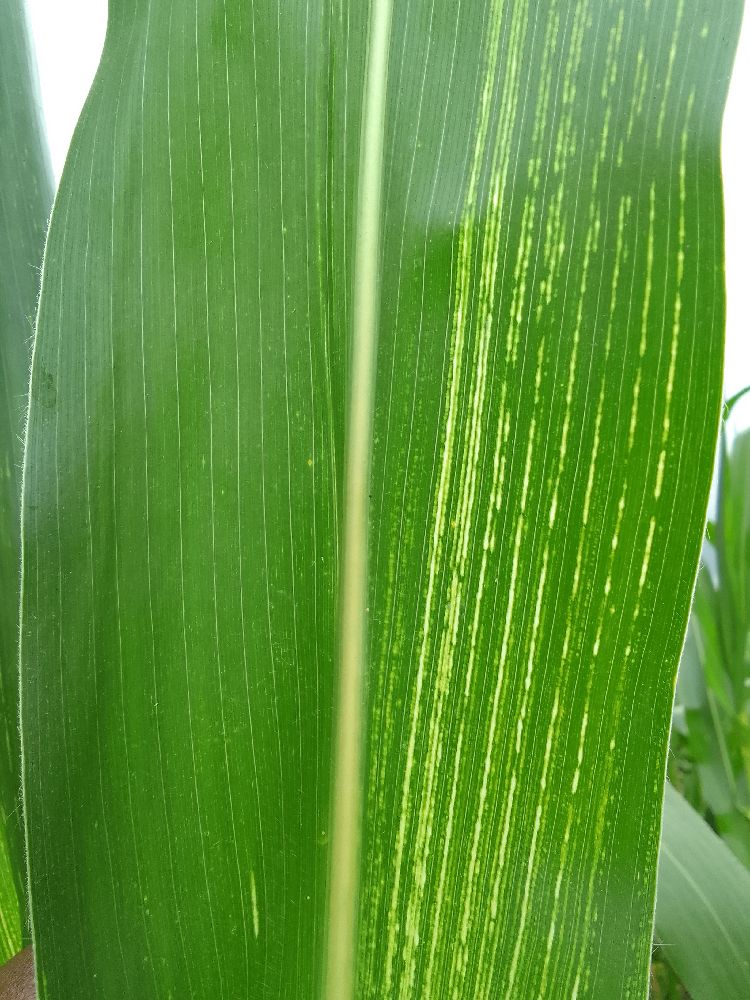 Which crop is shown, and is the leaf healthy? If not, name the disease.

maize, maize streak virus
